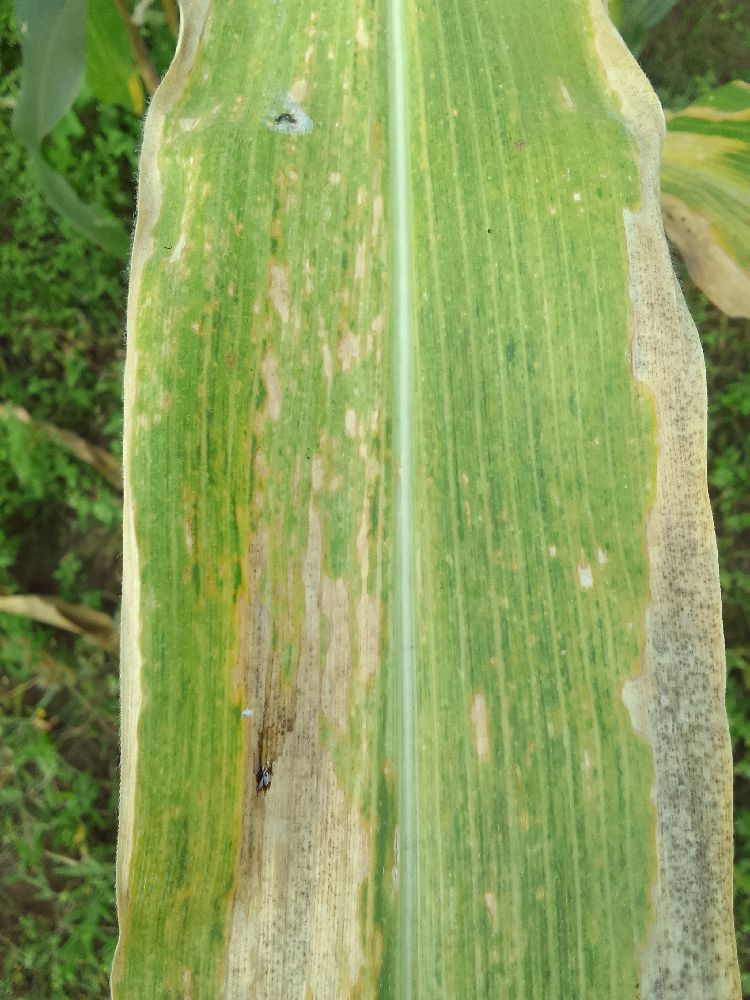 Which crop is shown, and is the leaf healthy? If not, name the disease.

maize, maize lethal necrosis
